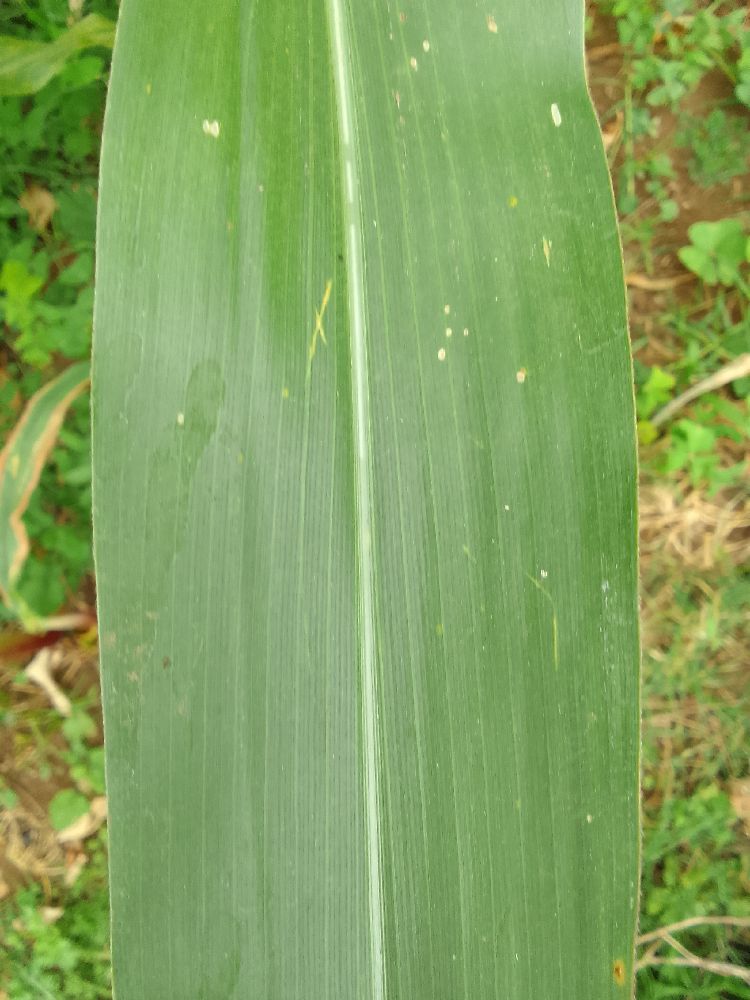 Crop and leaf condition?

maize, healthy
